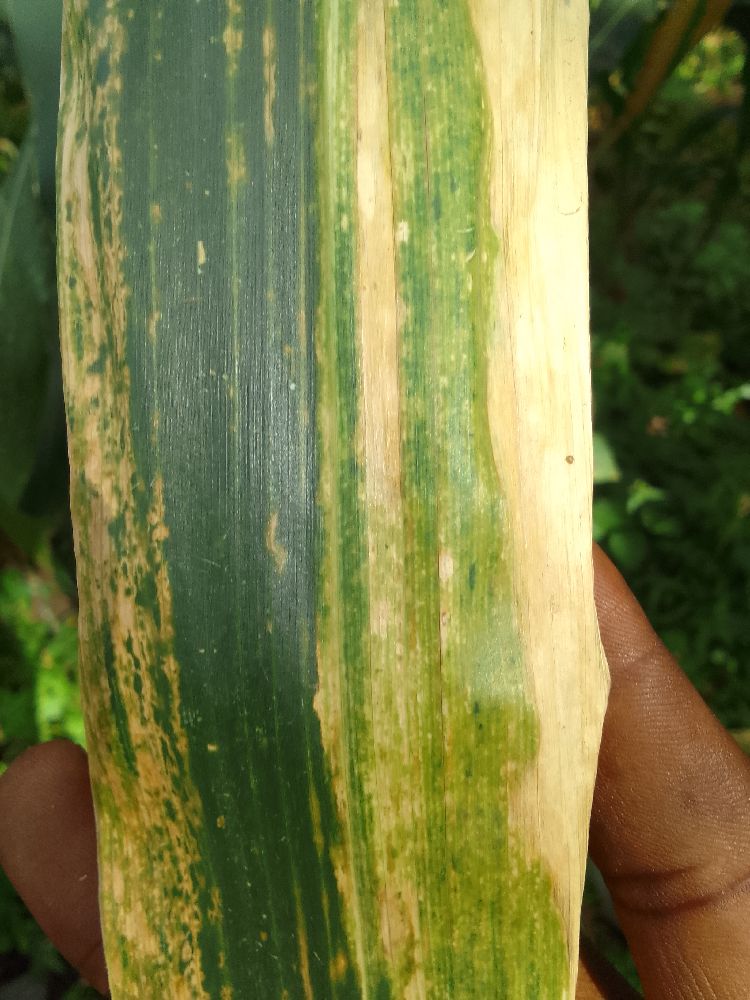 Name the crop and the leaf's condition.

maize, maize lethal necrosis
